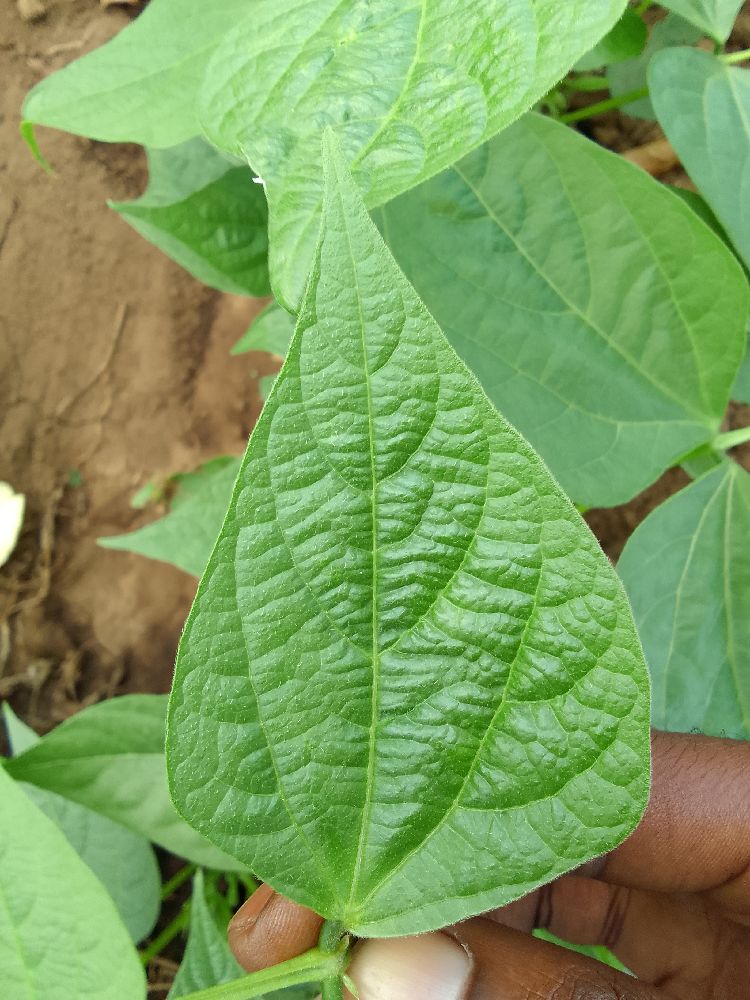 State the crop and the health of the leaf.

common bean, healthy
